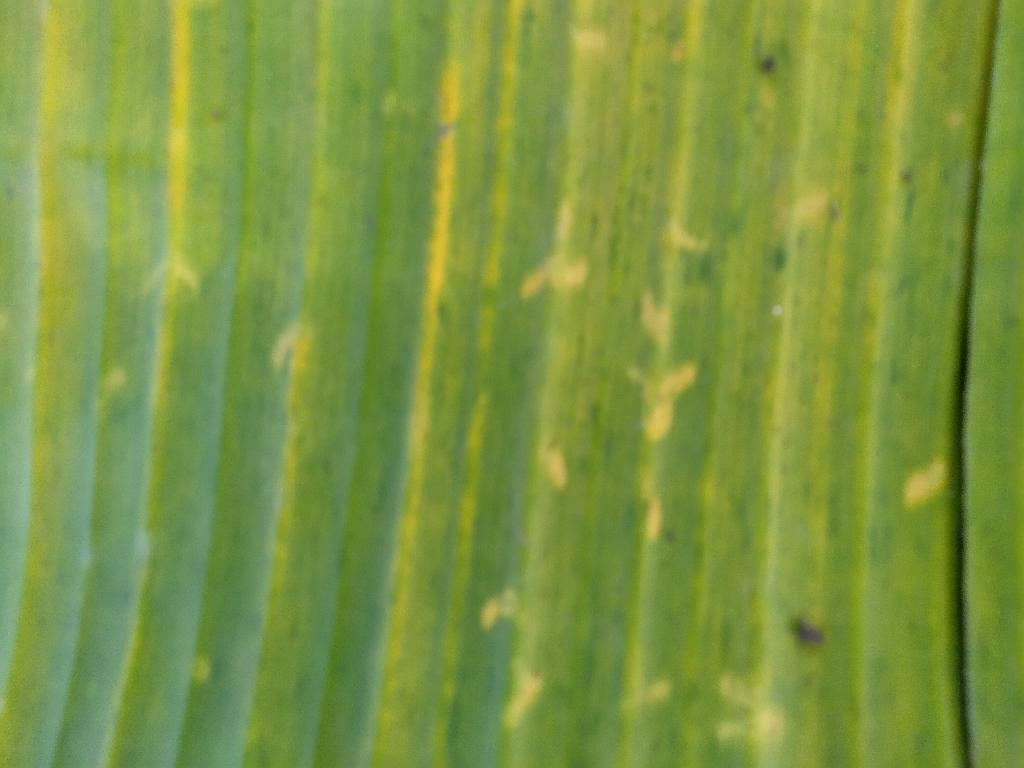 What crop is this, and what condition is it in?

banana, fusarium wilt race 1
